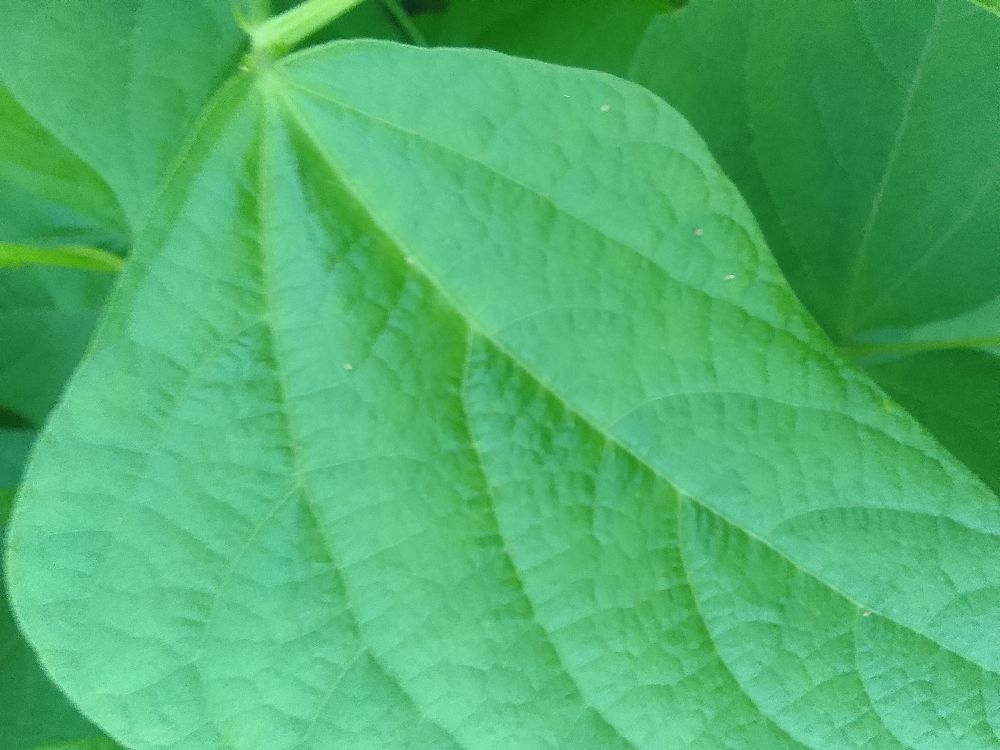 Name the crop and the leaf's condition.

common bean, healthy
